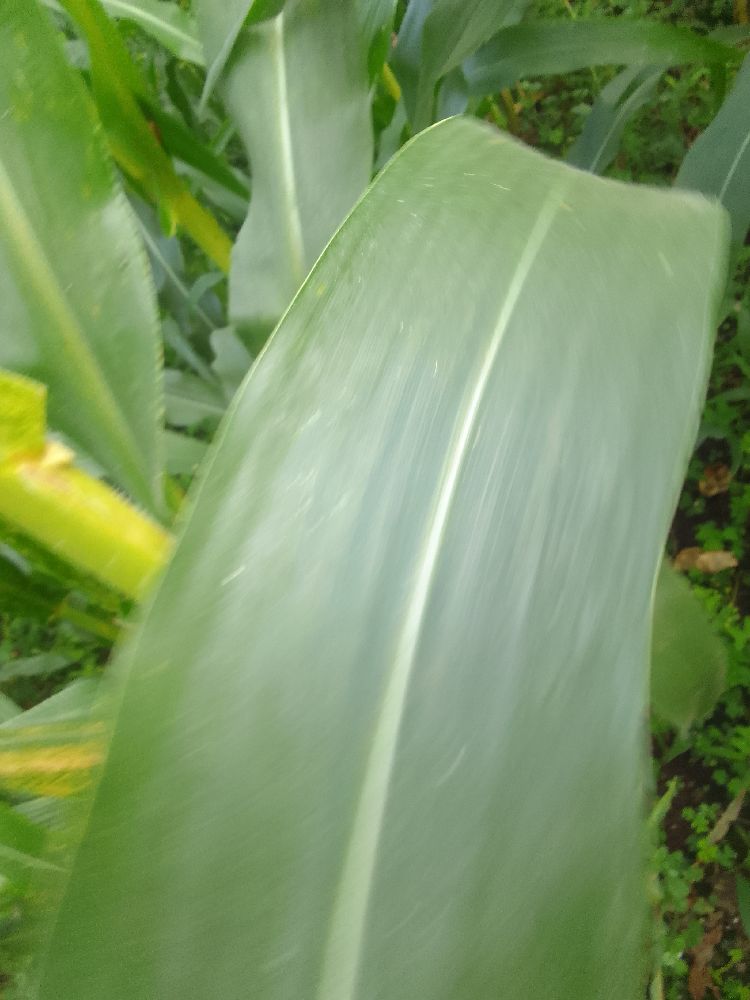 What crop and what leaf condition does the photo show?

maize, healthy
